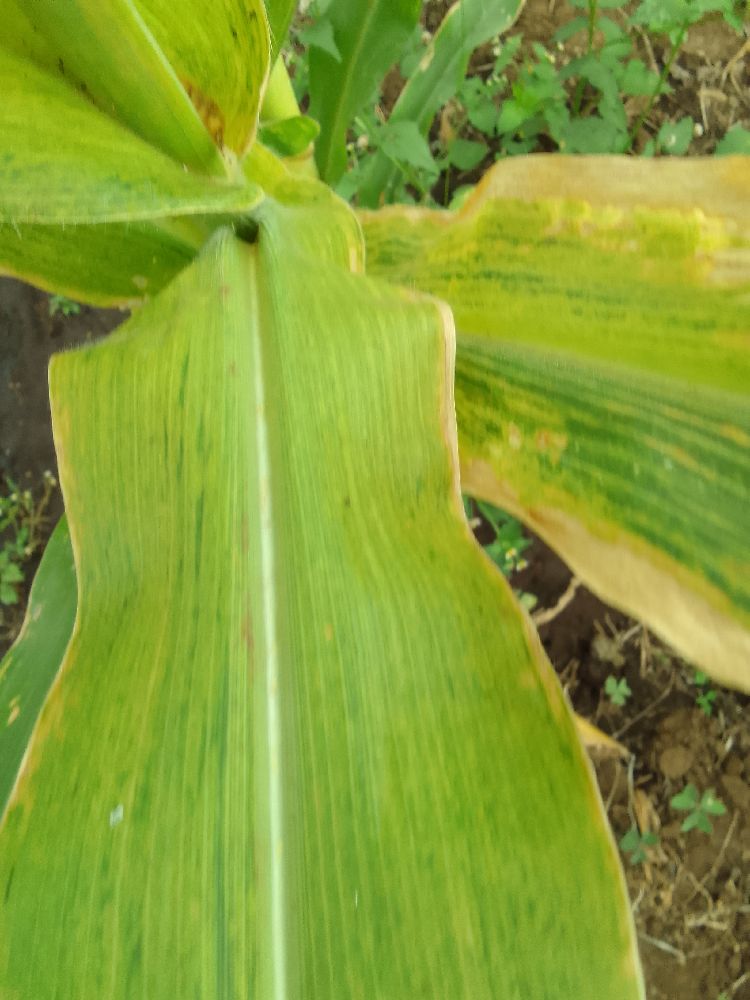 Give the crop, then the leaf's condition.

maize, maize lethal necrosis
